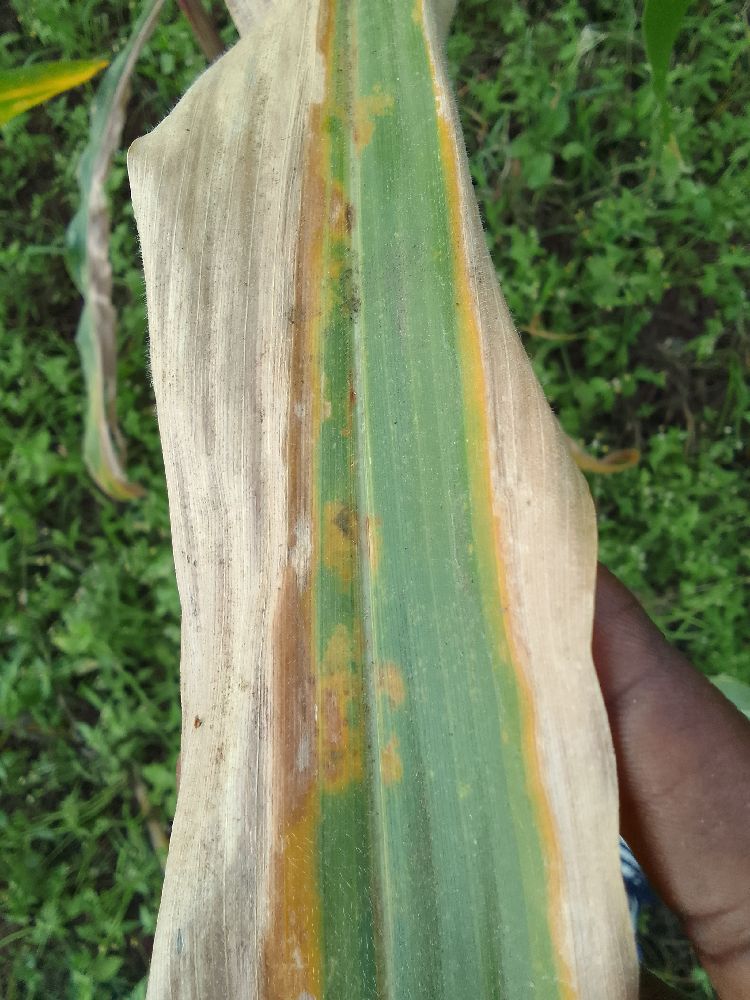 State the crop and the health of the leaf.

maize, maize lethal necrosis
